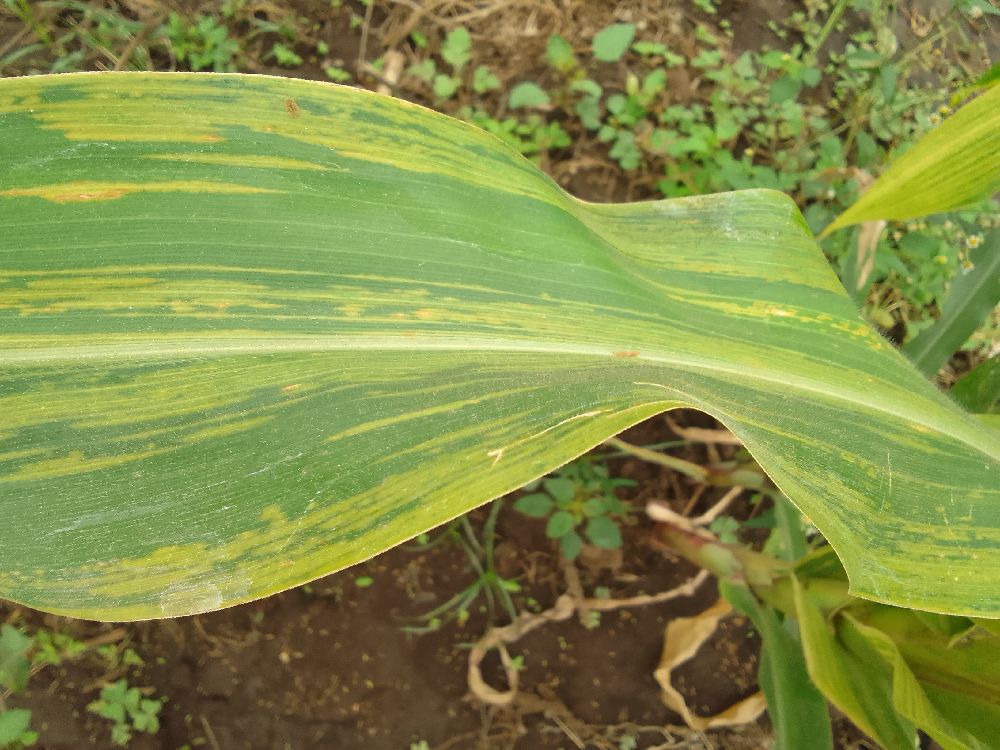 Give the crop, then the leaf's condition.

maize, maize lethal necrosis
